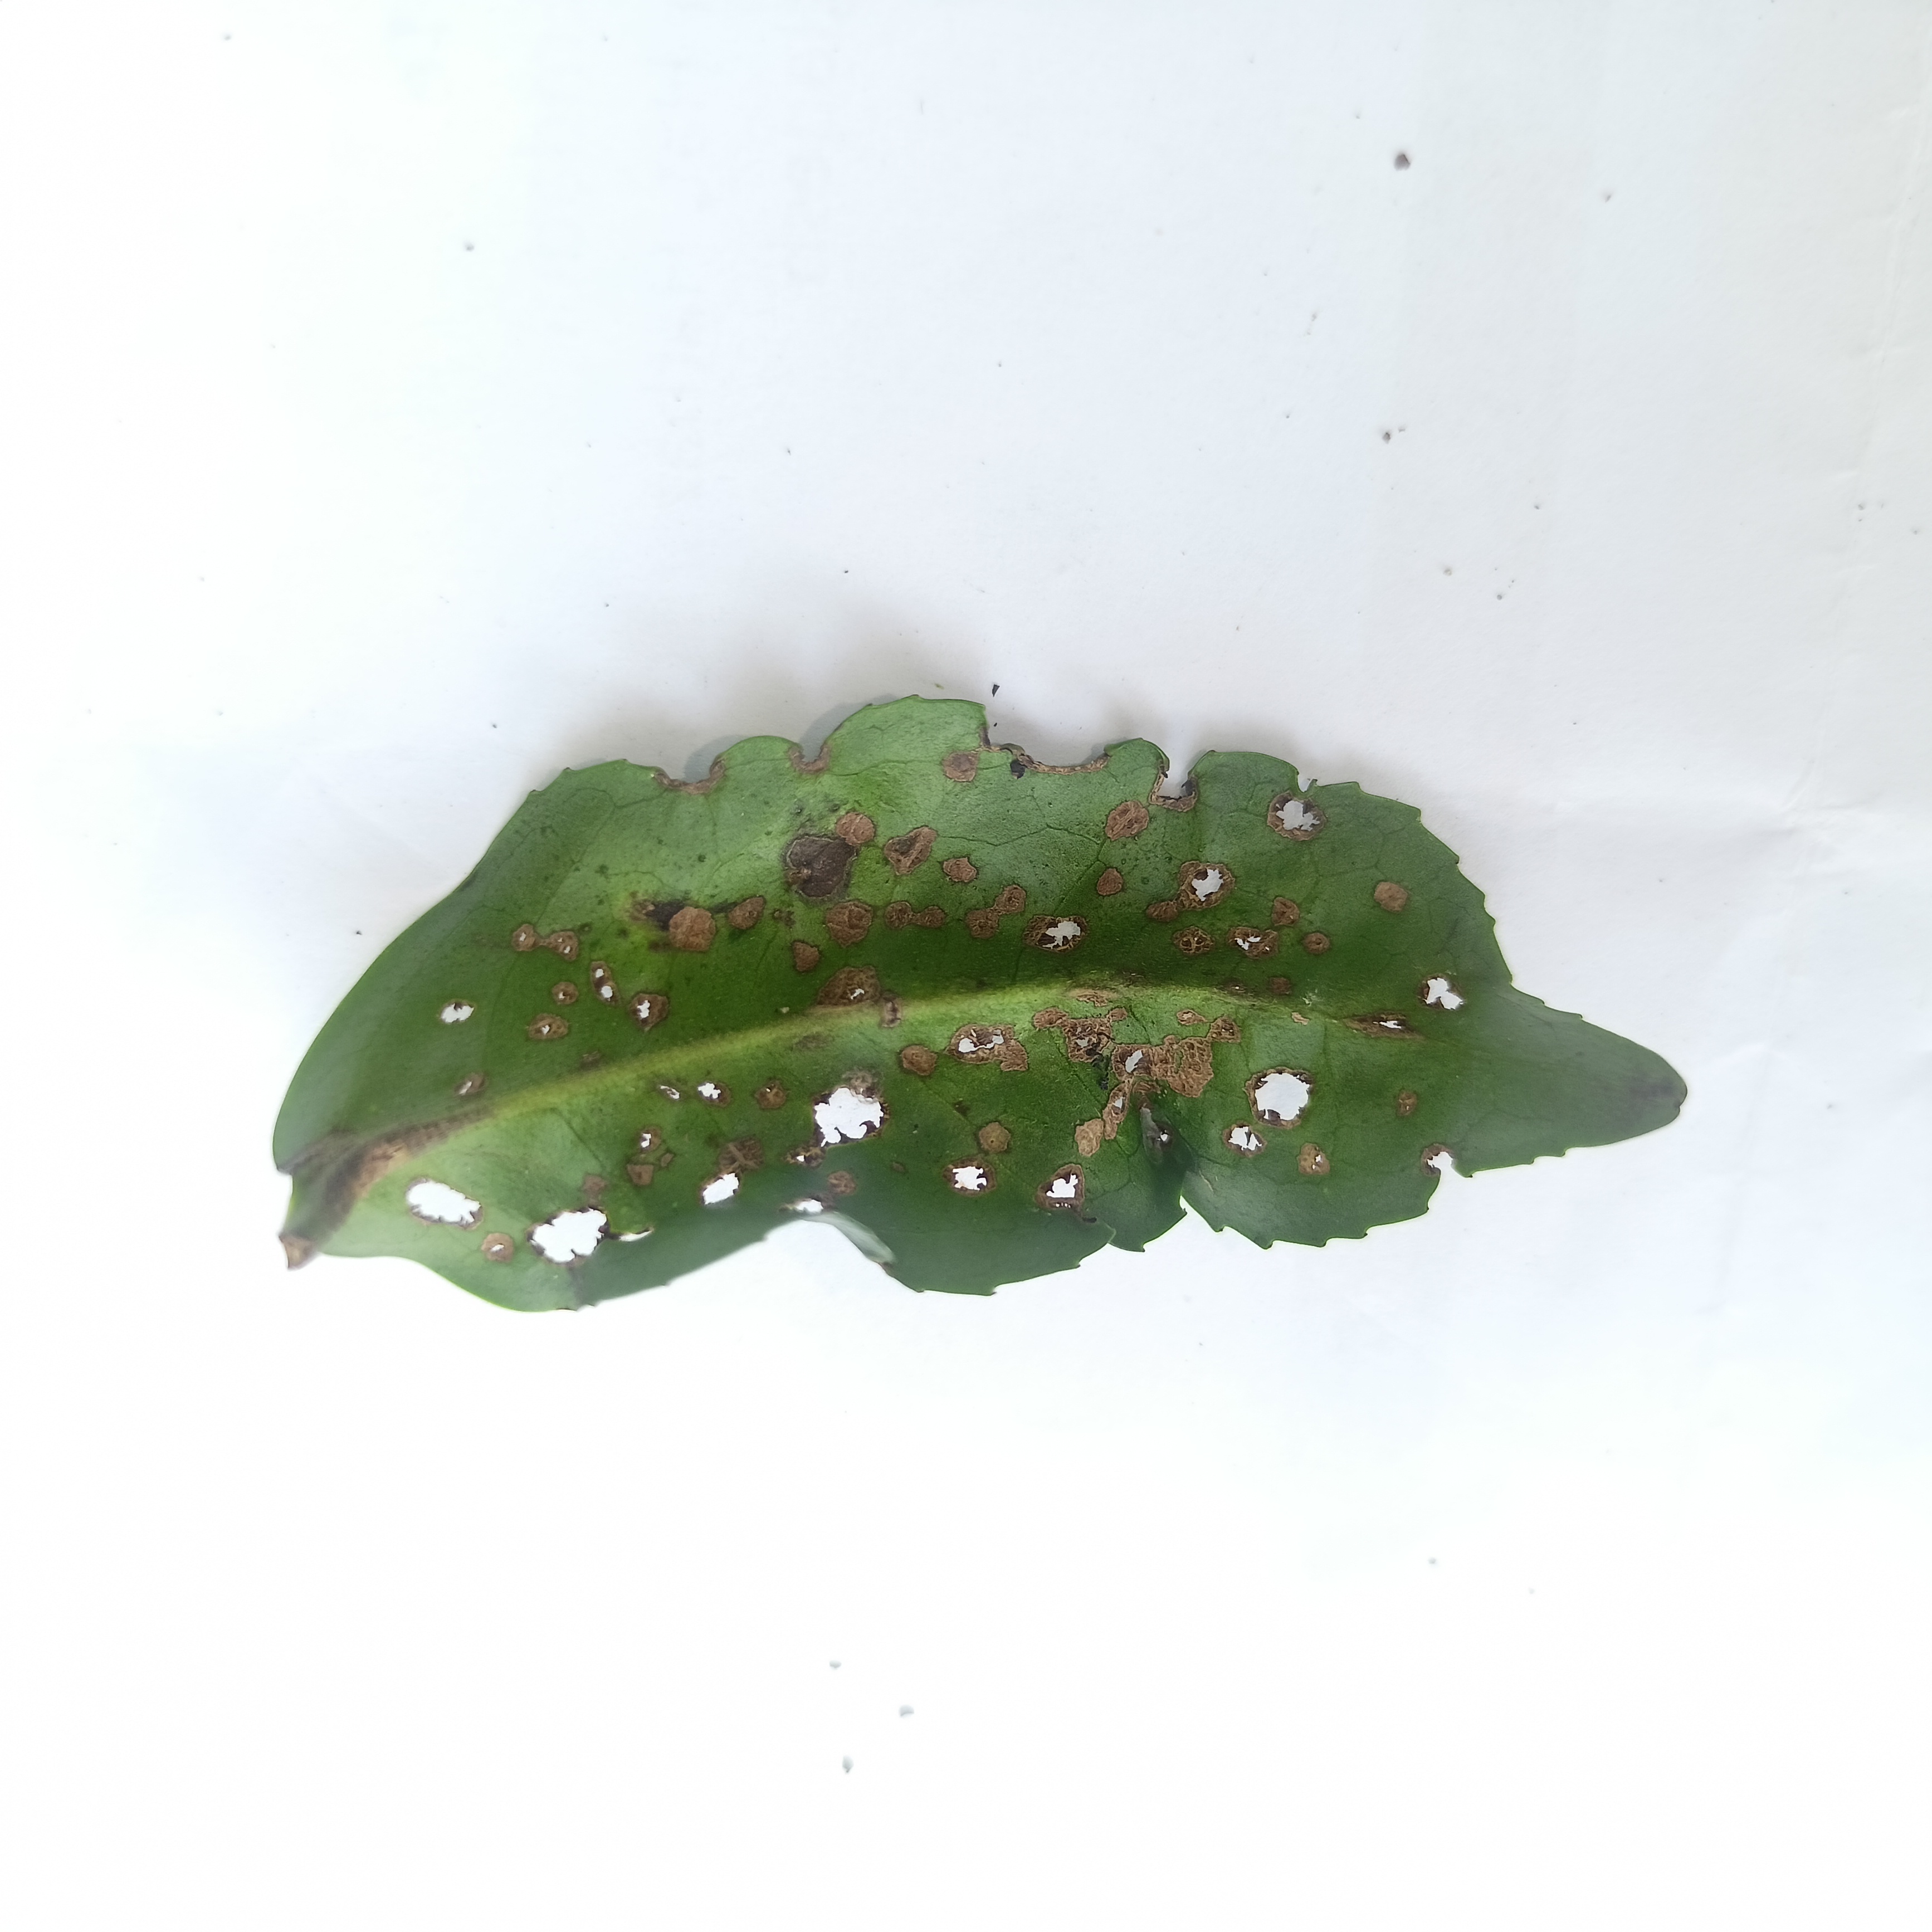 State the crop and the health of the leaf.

tea, helopeltis
